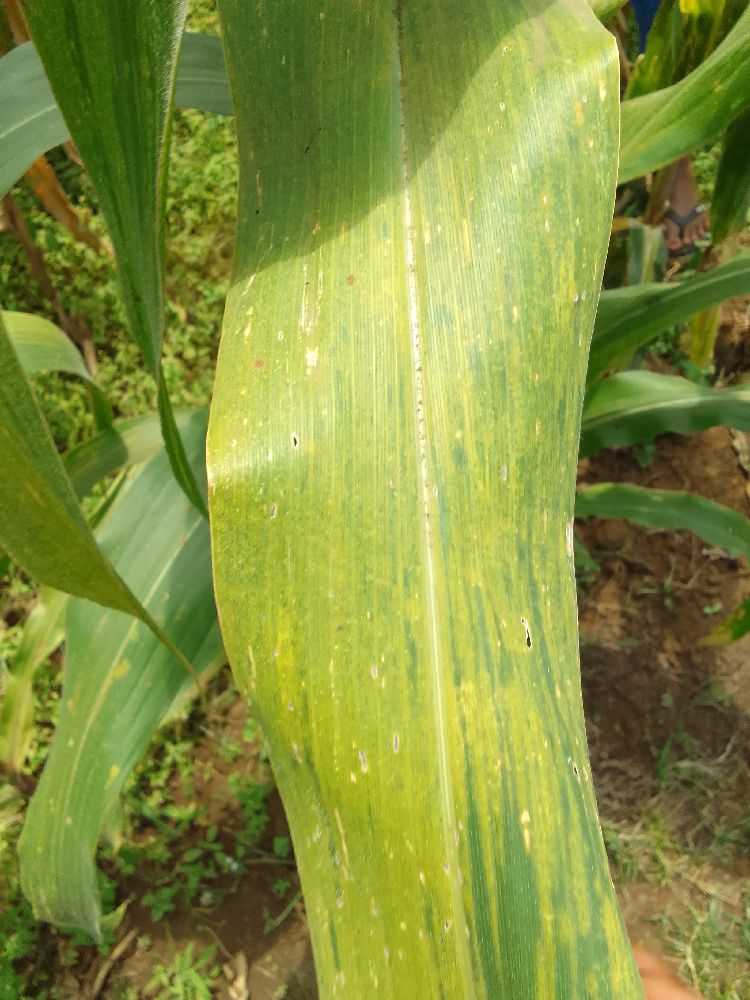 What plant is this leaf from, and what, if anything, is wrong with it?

maize, maize lethal necrosis
